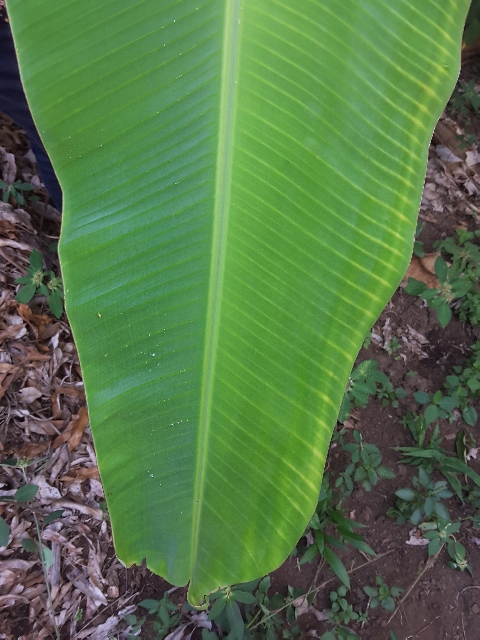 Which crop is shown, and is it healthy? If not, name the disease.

banana, healthy
